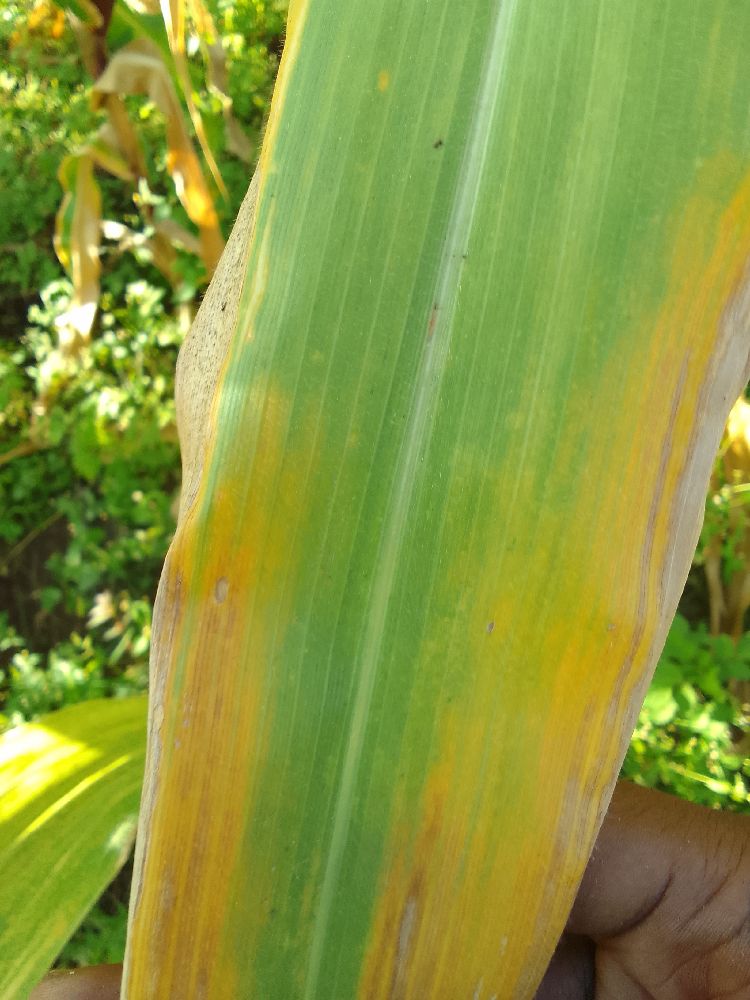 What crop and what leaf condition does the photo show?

maize, maize lethal necrosis
